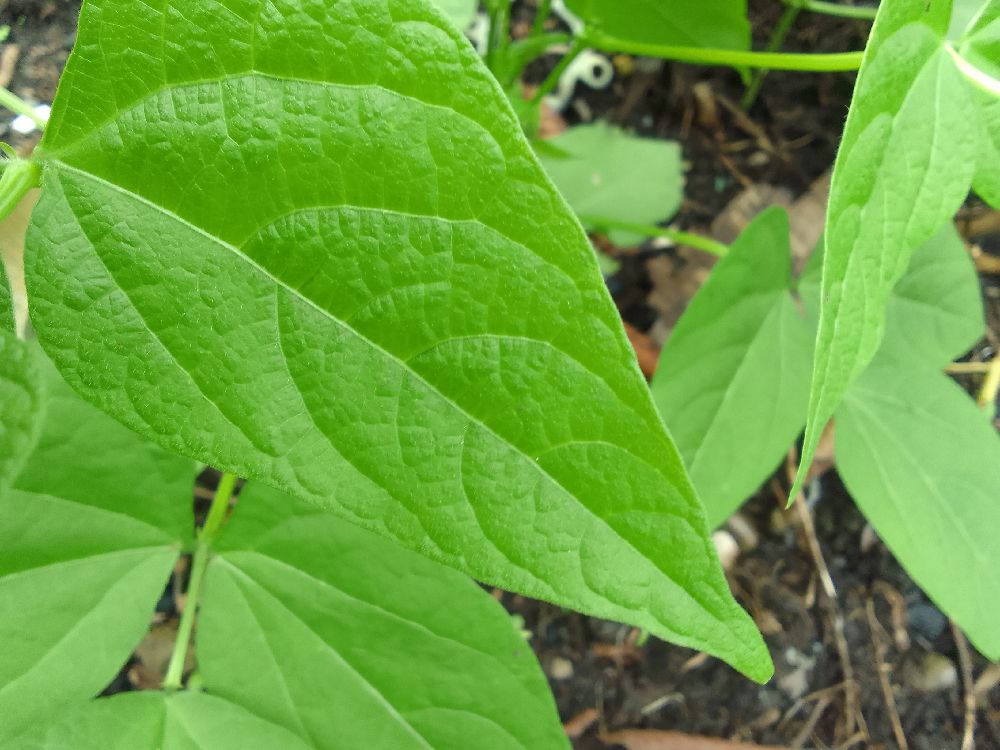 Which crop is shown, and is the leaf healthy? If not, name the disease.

common bean, healthy
